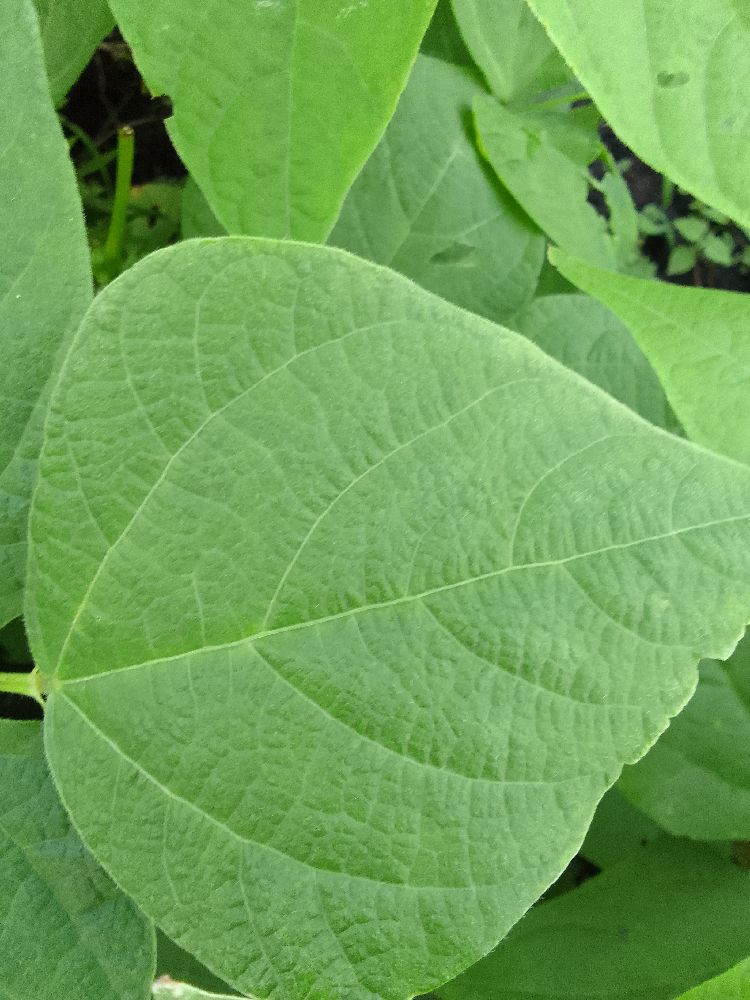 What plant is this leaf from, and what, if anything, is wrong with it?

common bean, healthy
